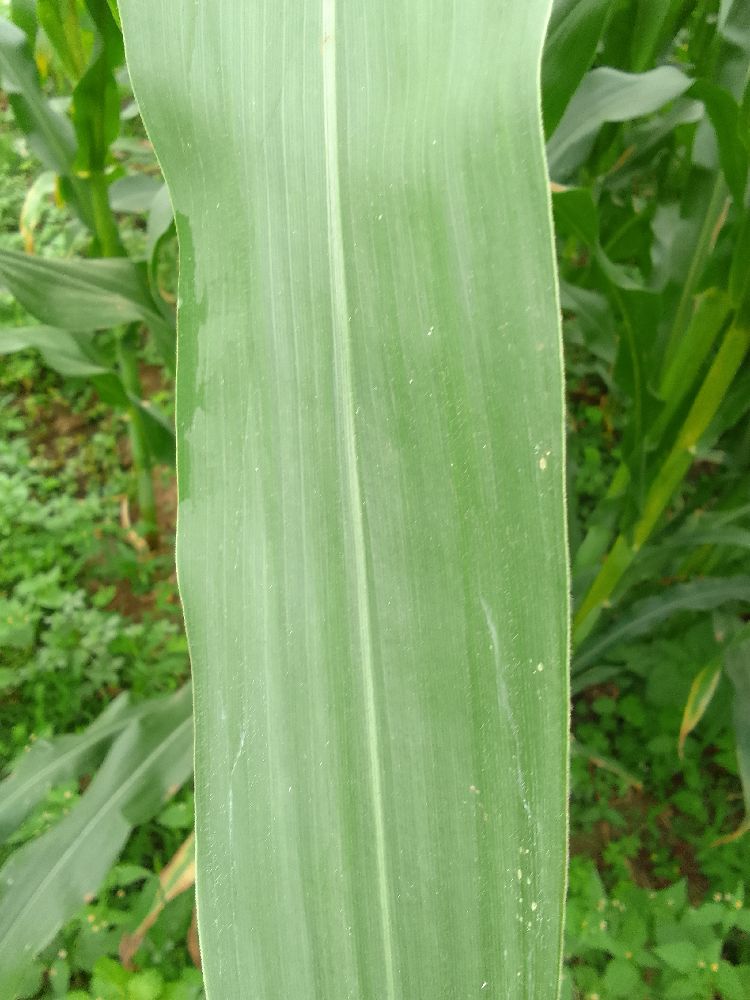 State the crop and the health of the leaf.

maize, healthy
